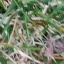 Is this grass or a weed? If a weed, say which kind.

grass
